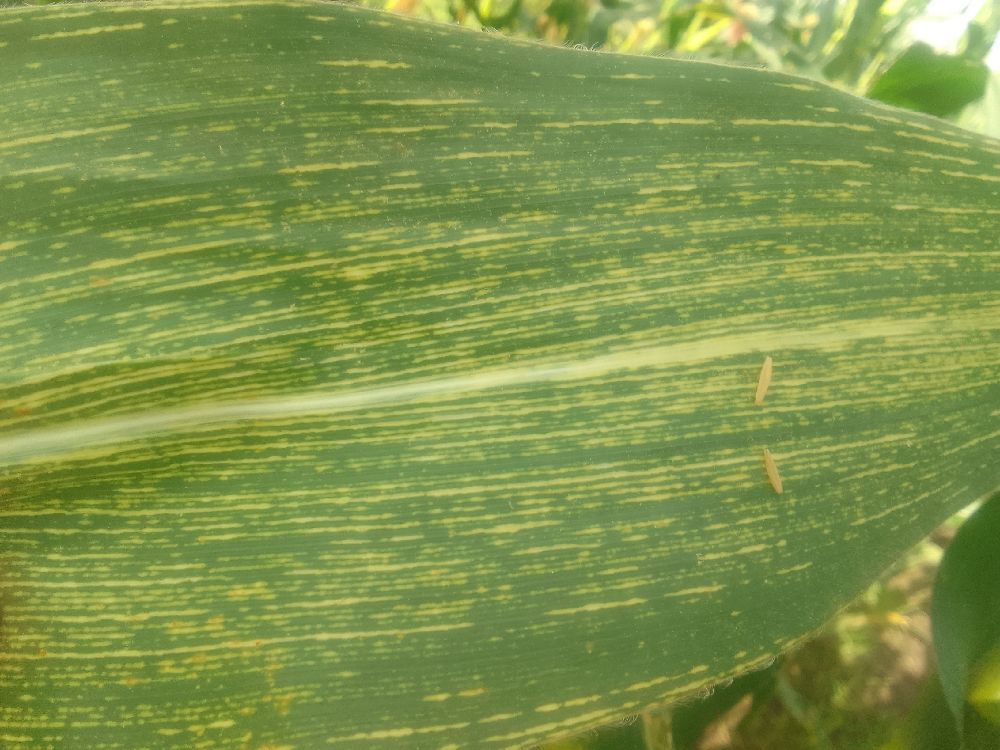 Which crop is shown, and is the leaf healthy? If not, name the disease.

maize, maize streak virus
